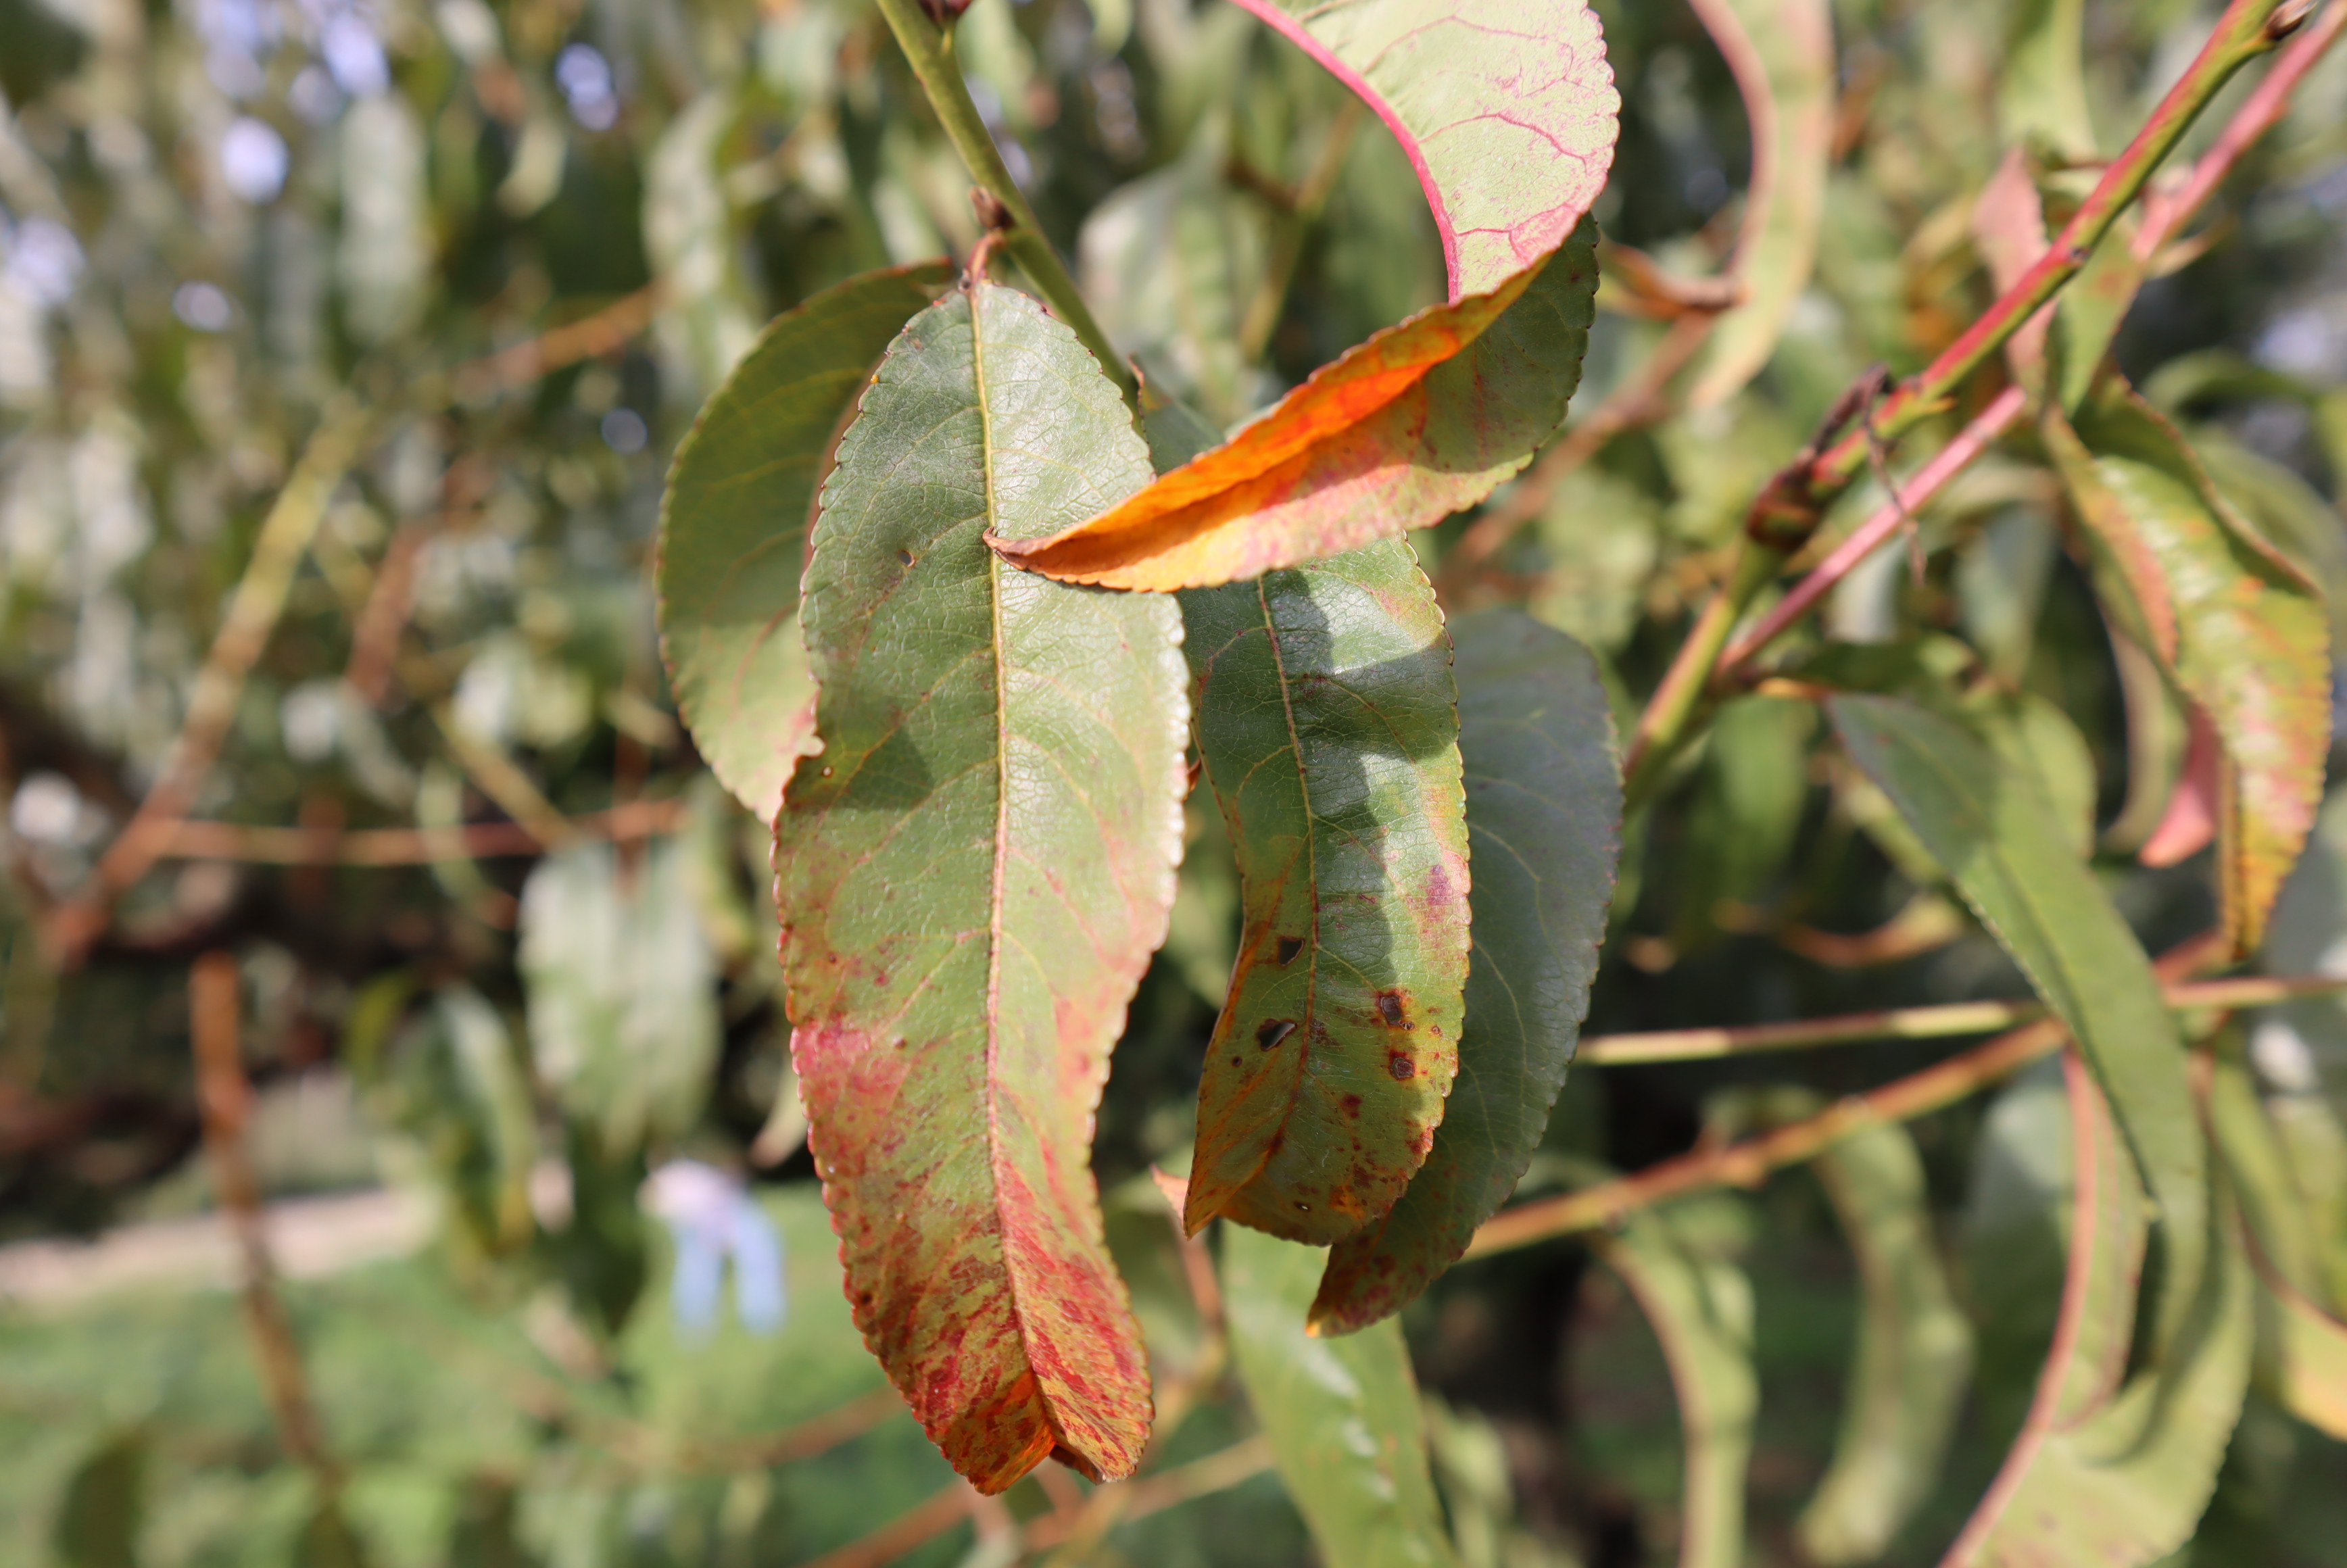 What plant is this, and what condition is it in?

peach, shot hole disease
